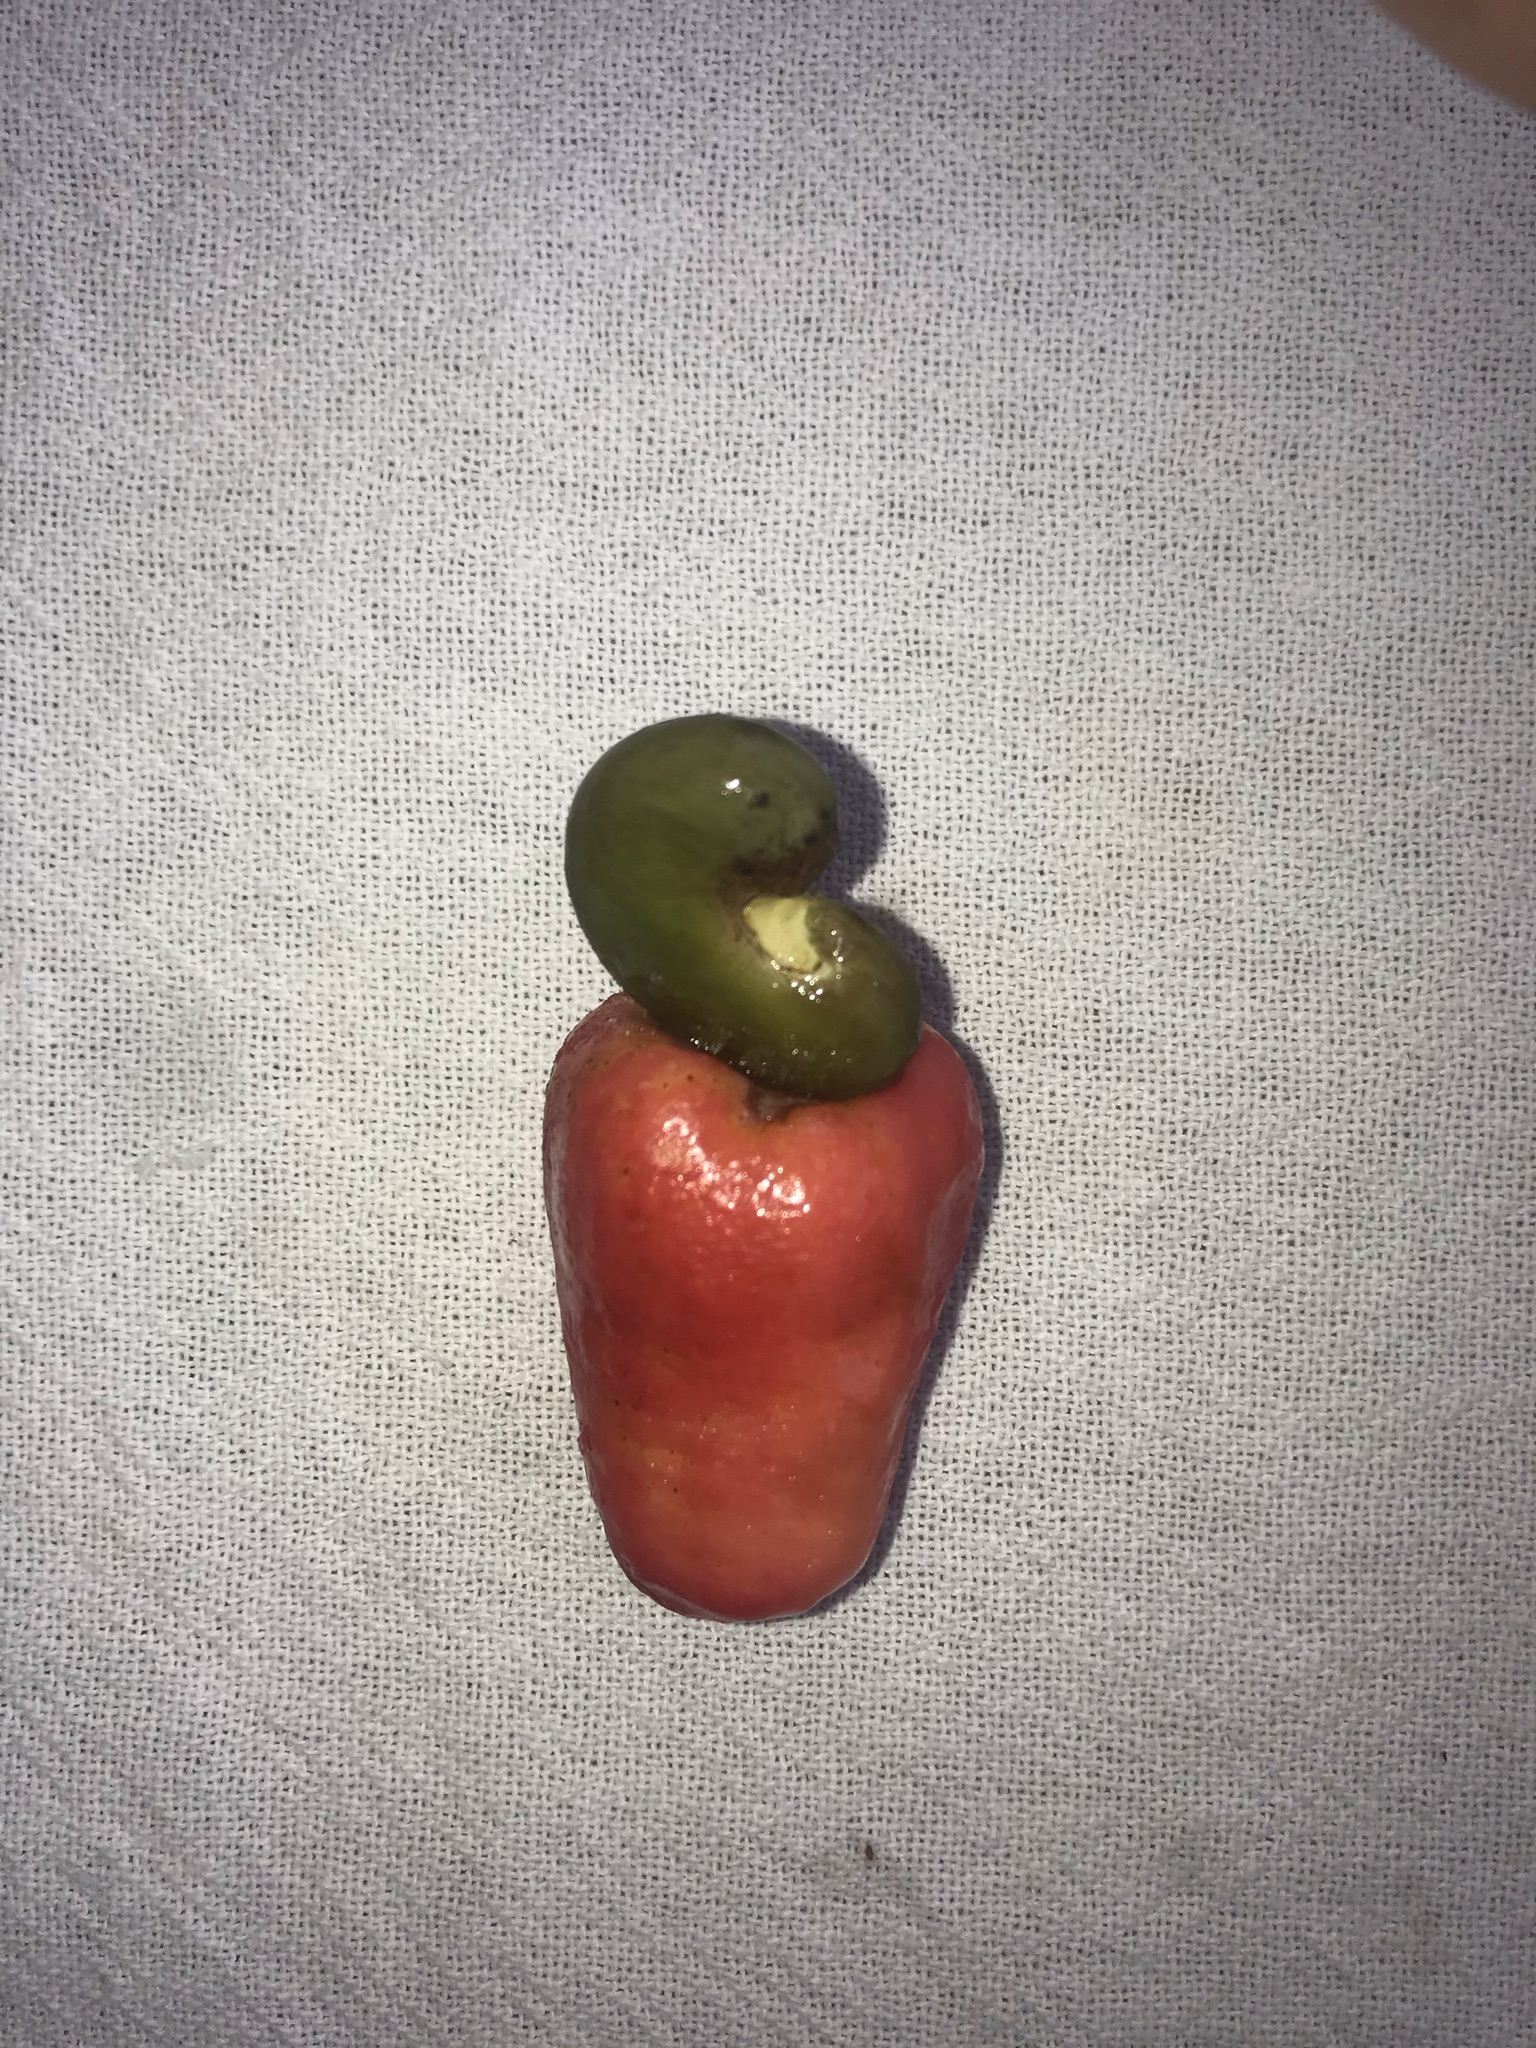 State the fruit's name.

caju vermelho
